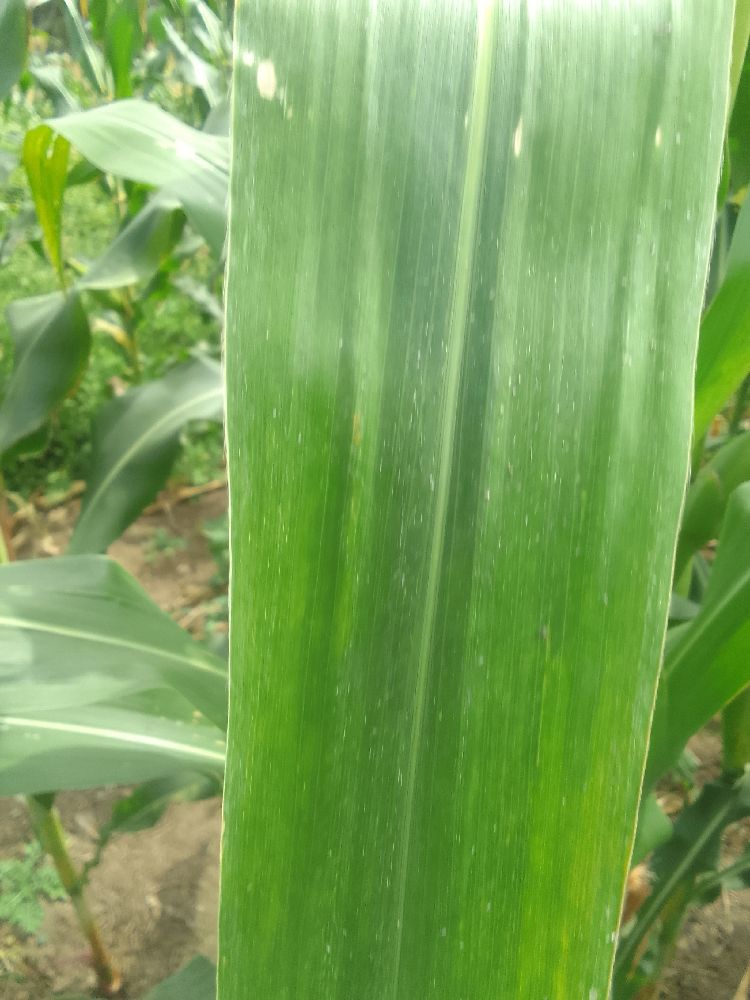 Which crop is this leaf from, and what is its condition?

maize, healthy
